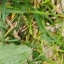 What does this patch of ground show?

structured weed
